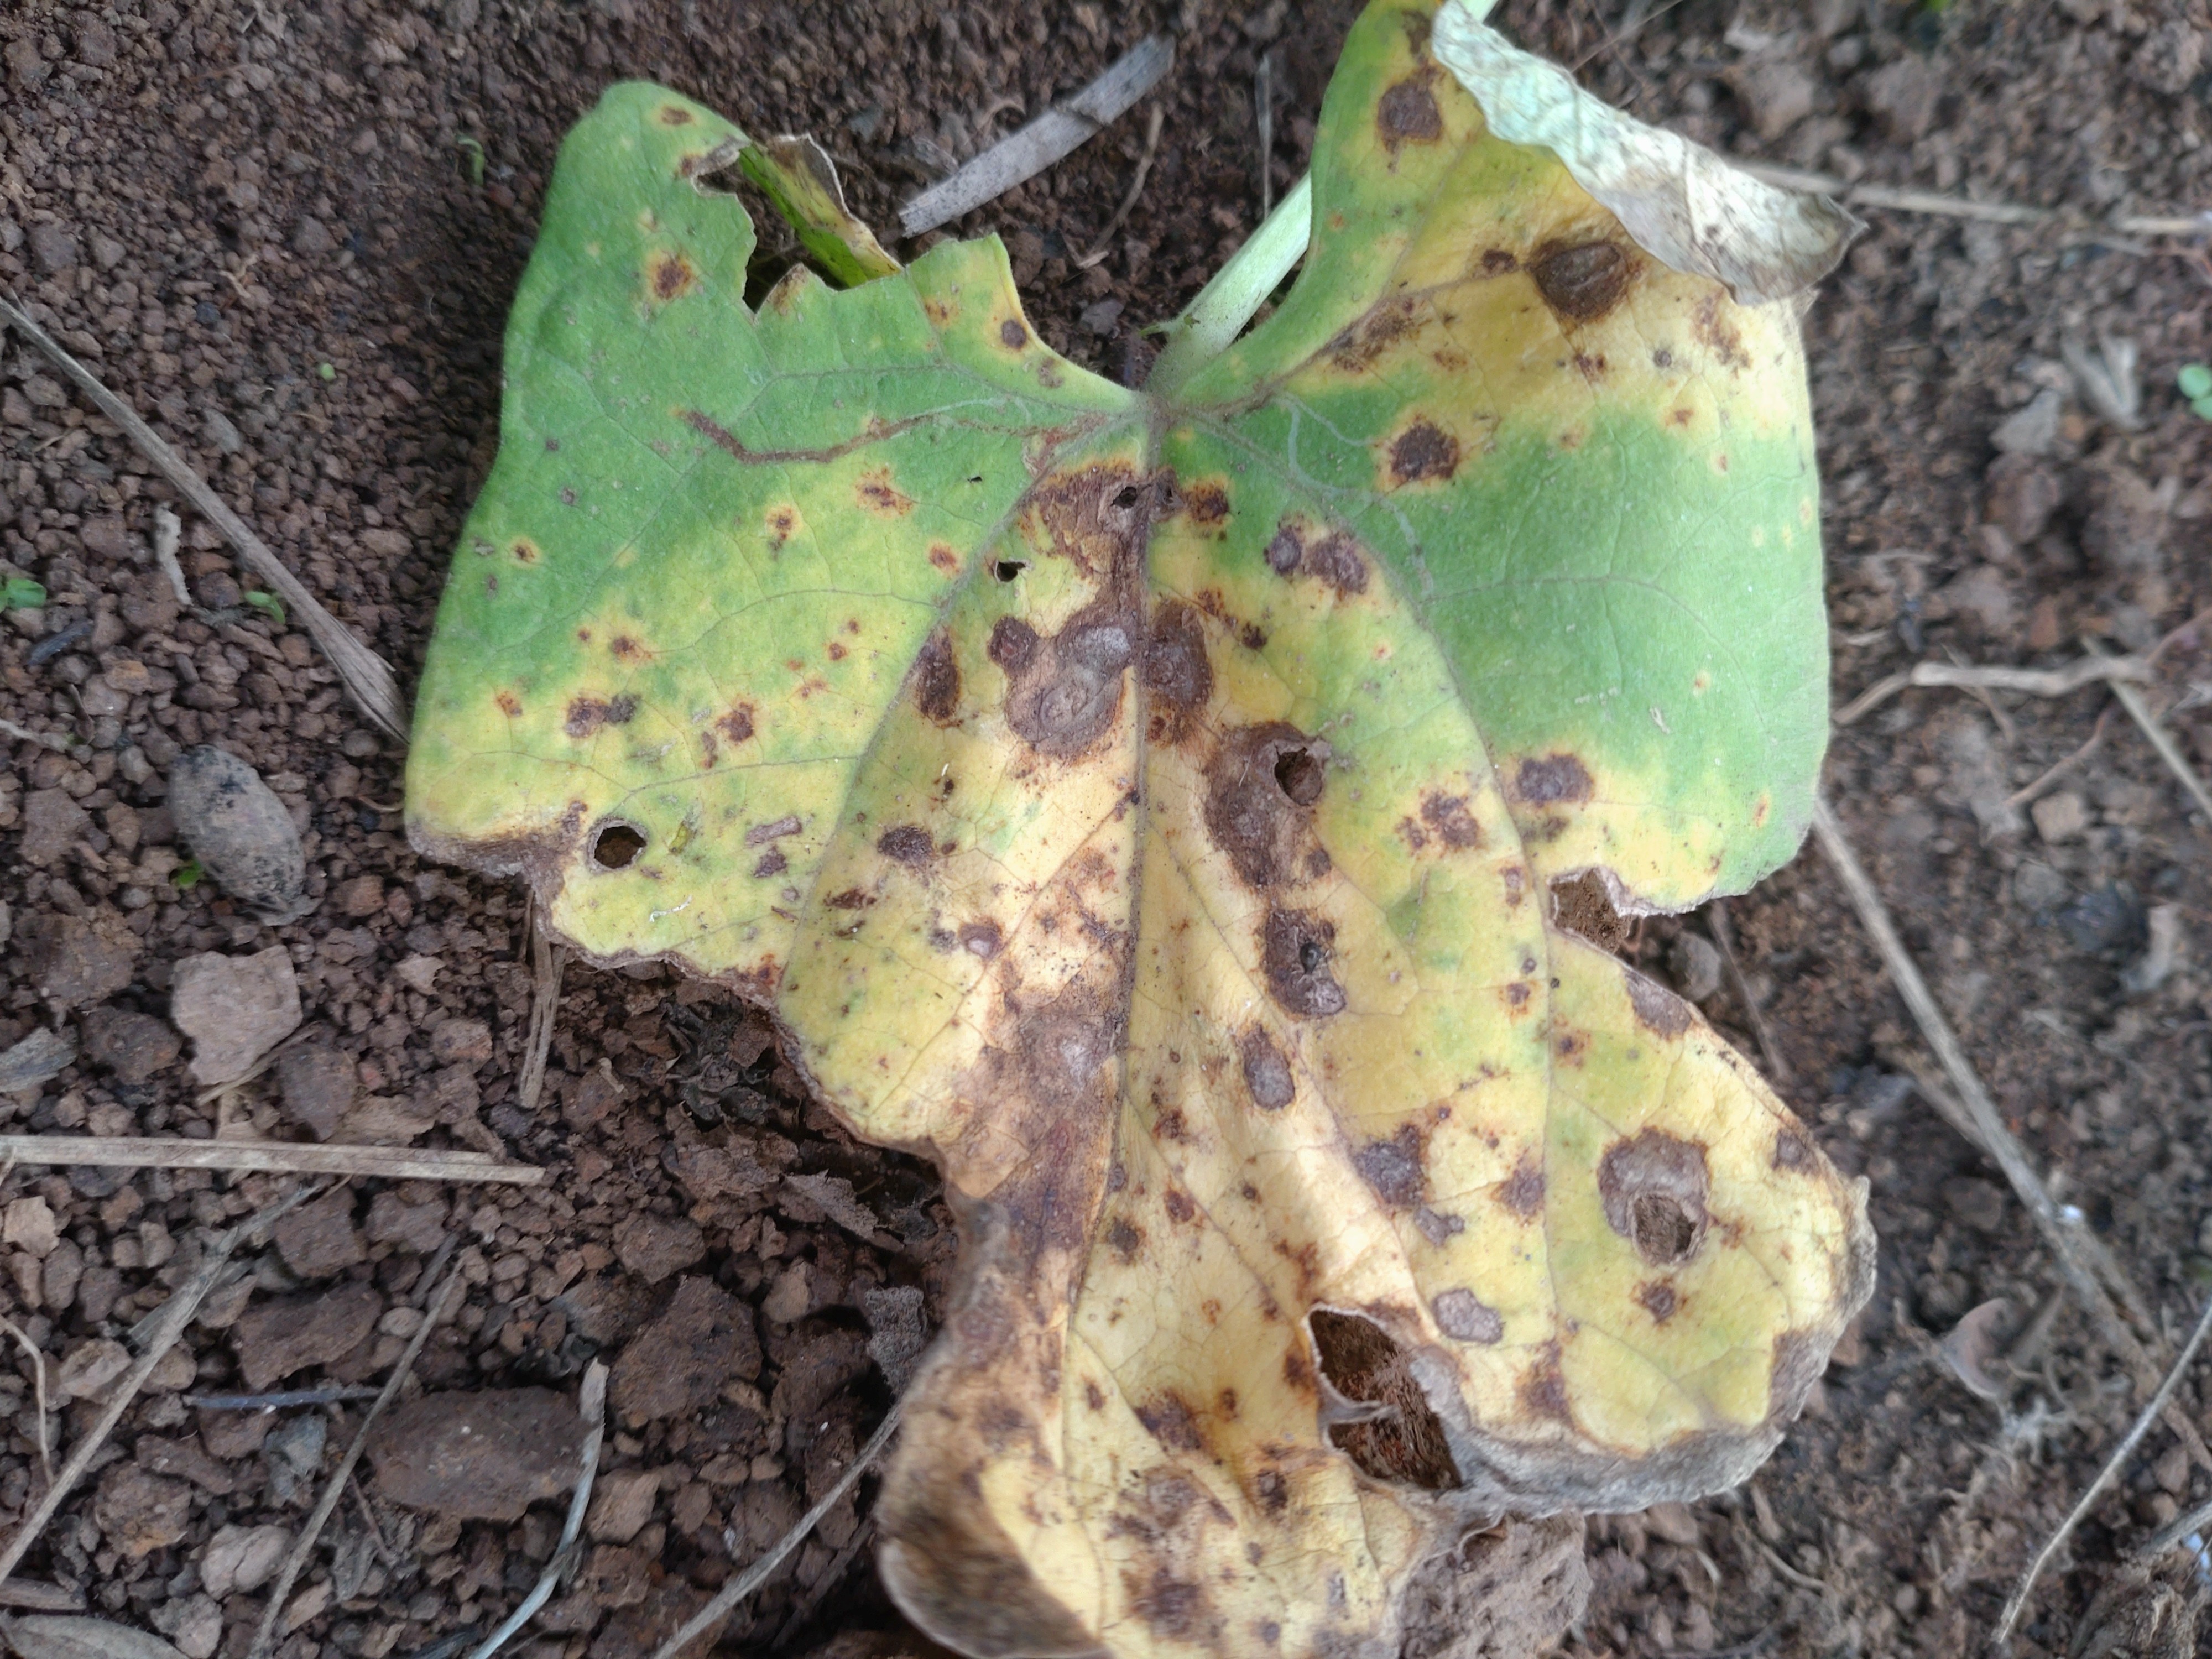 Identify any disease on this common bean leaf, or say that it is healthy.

rust
